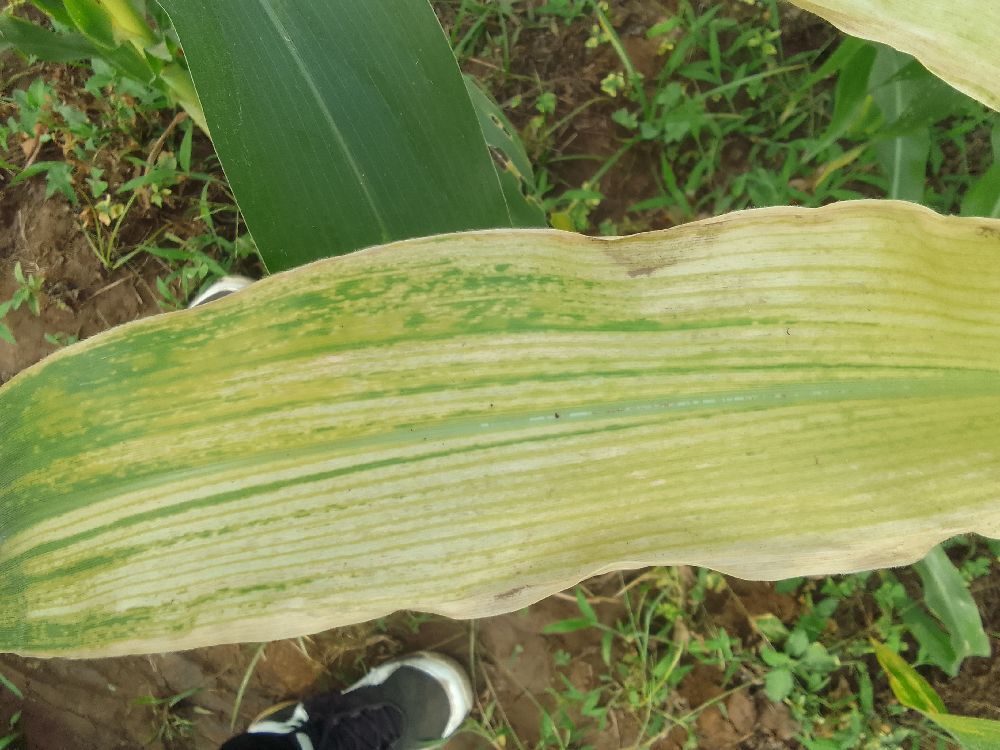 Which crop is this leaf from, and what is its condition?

maize, maize lethal necrosis
